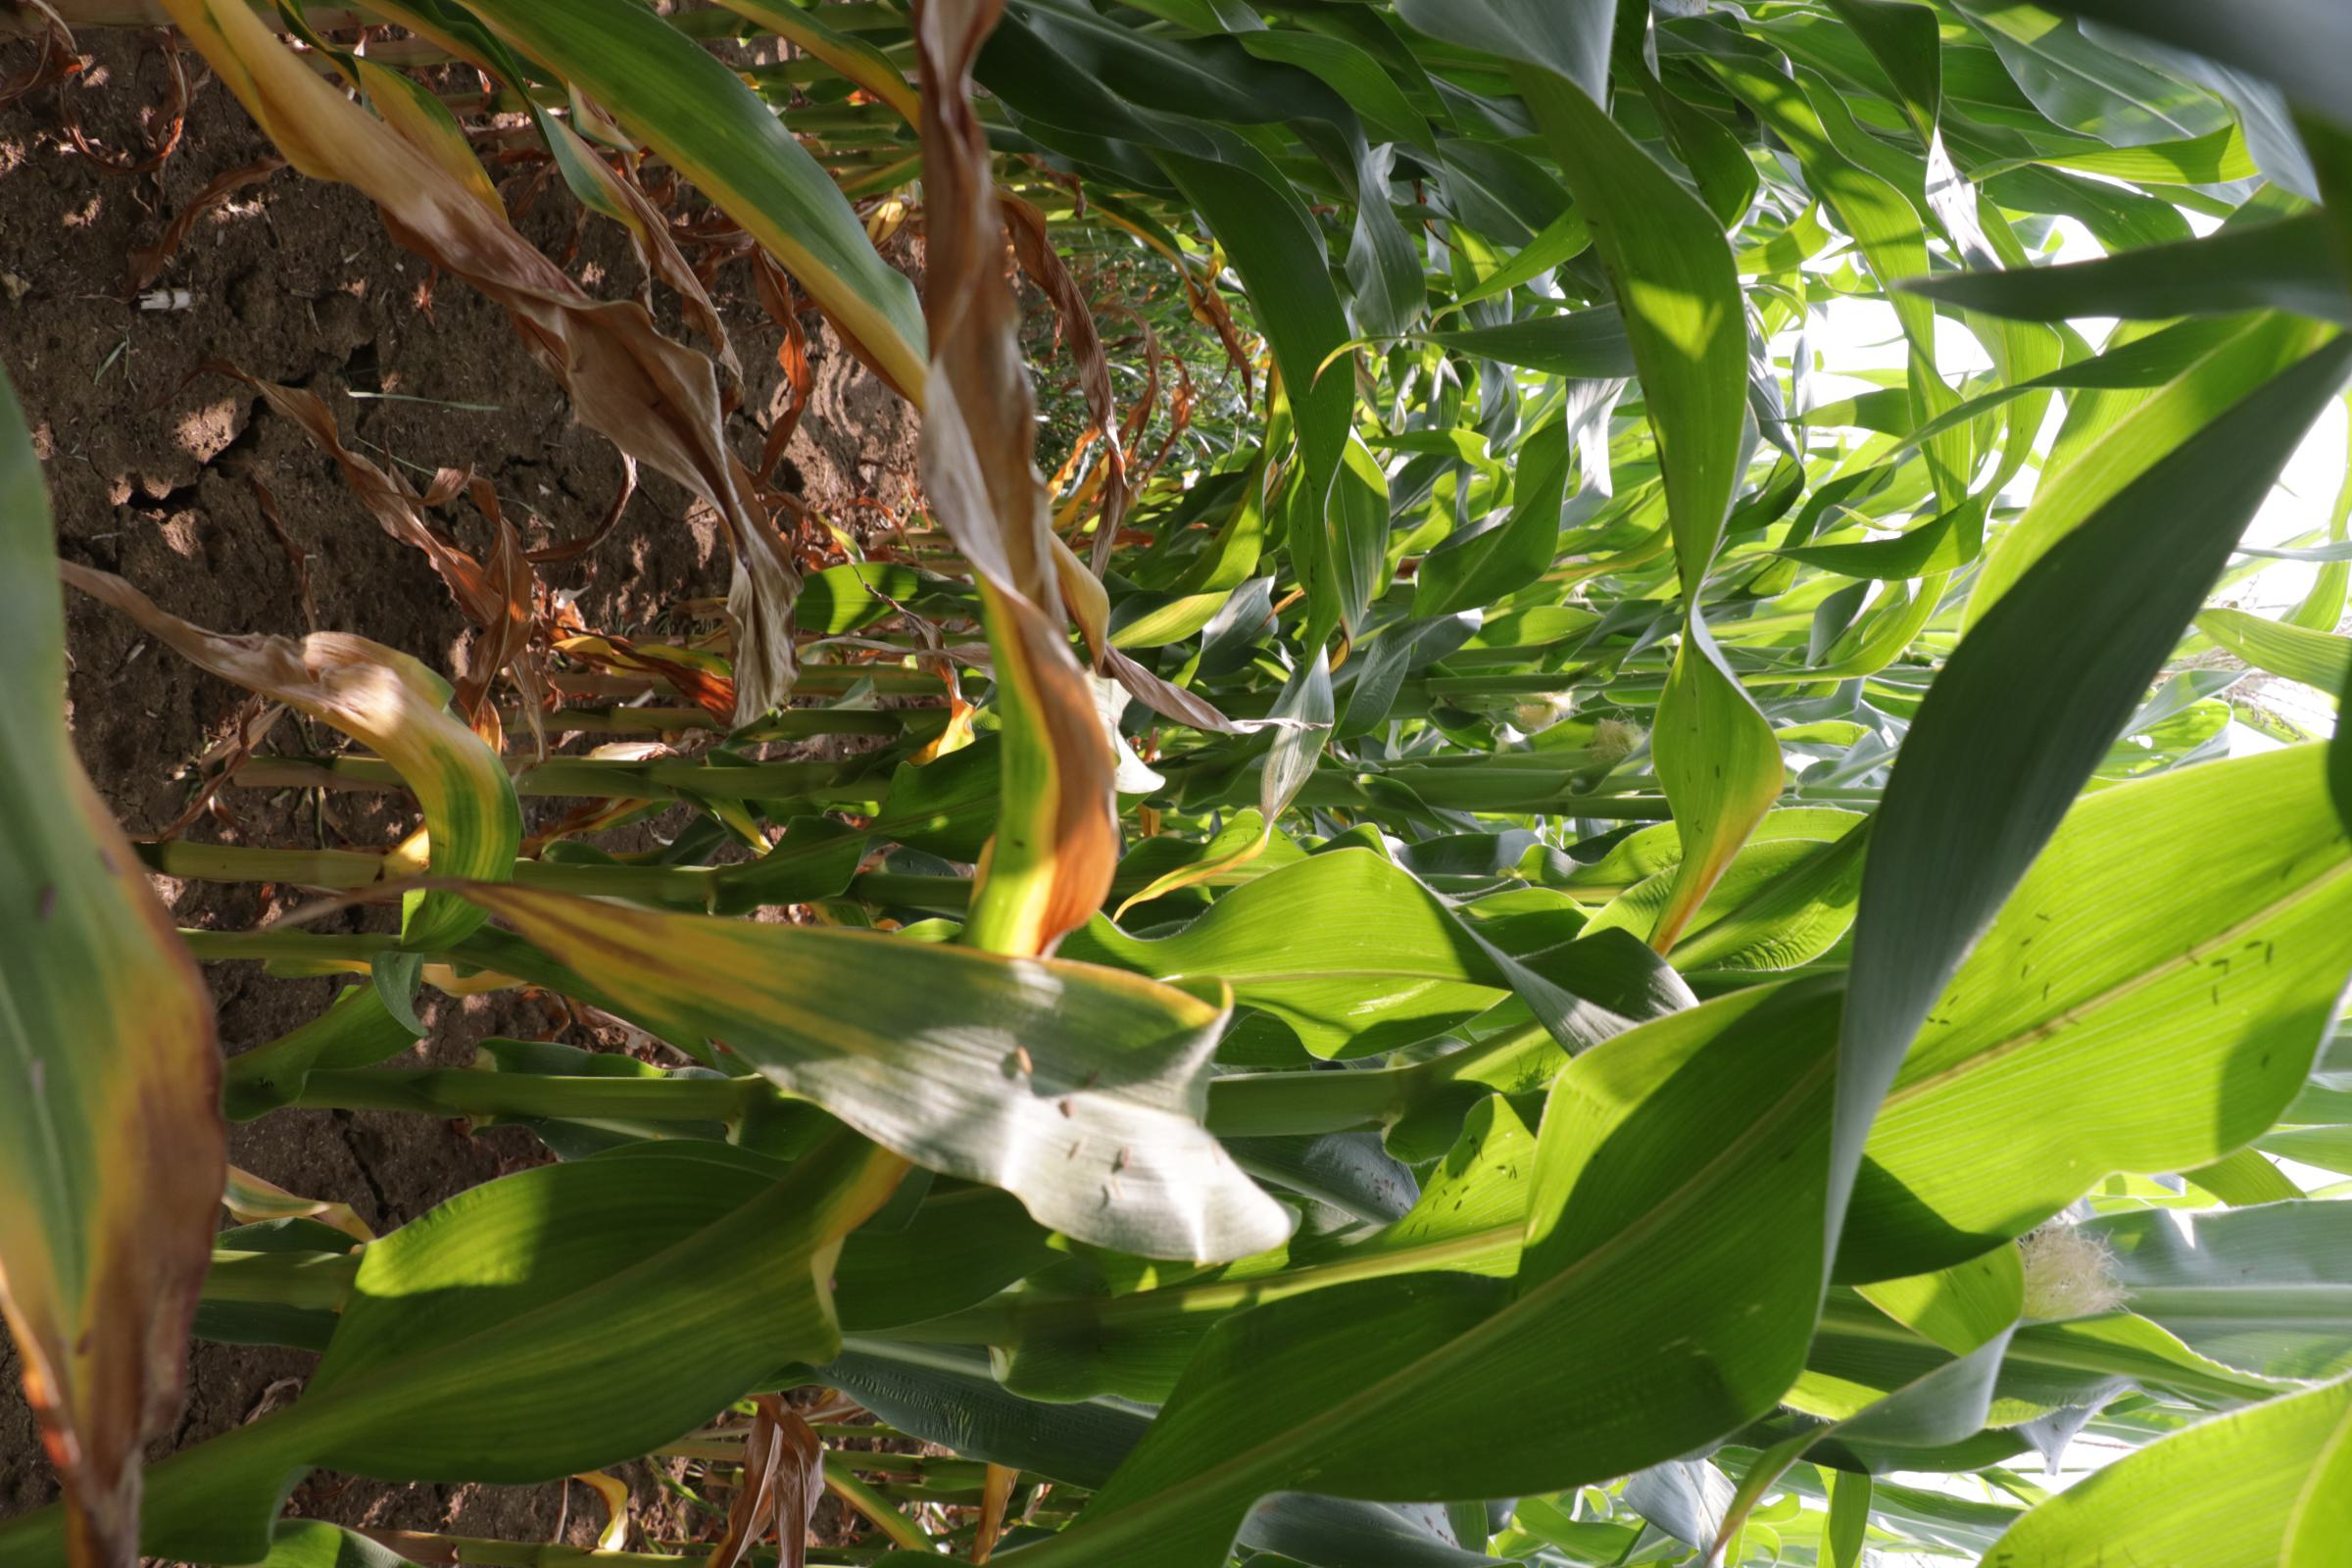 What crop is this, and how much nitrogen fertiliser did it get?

maize, reduced nitrogen fertilisation
